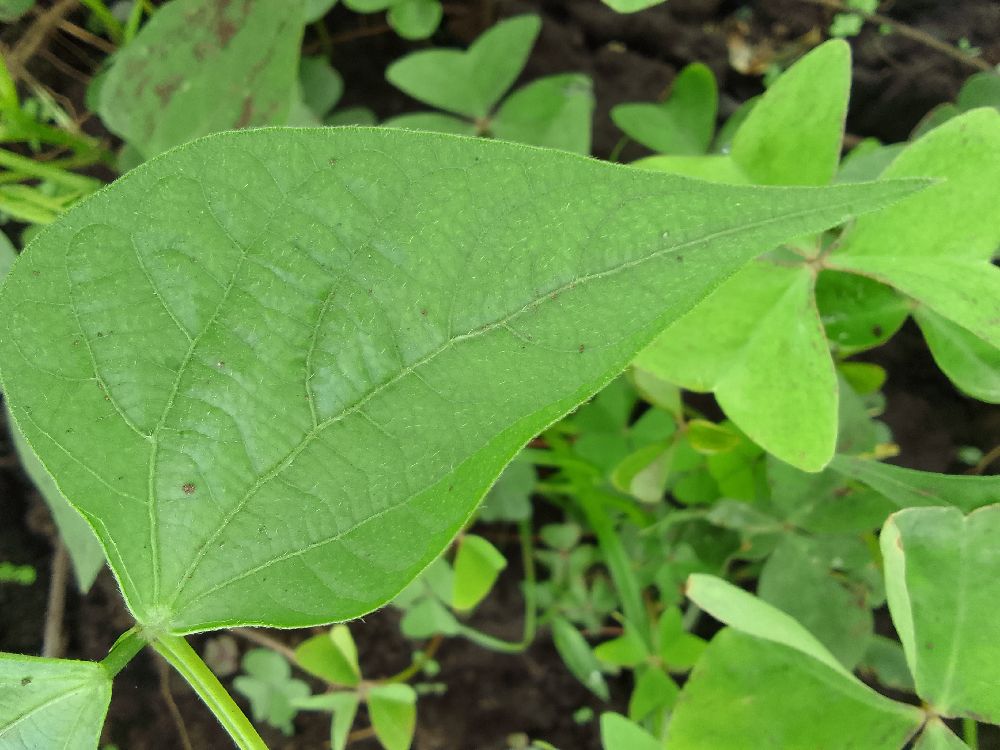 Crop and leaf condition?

common bean, healthy
